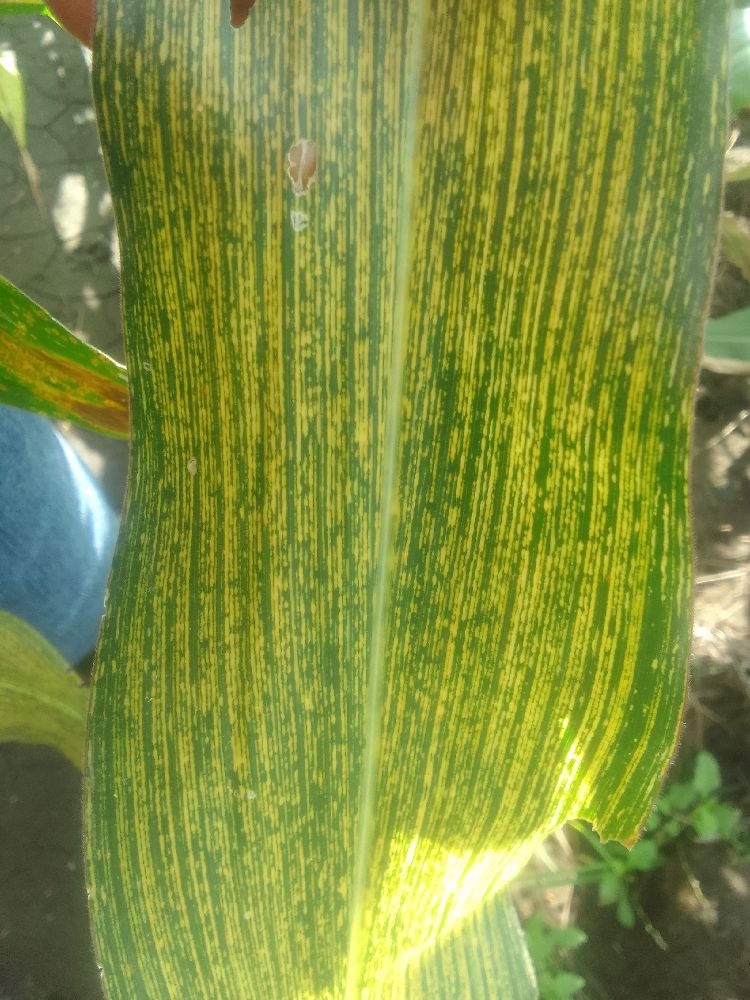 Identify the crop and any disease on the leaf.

maize, maize streak virus
